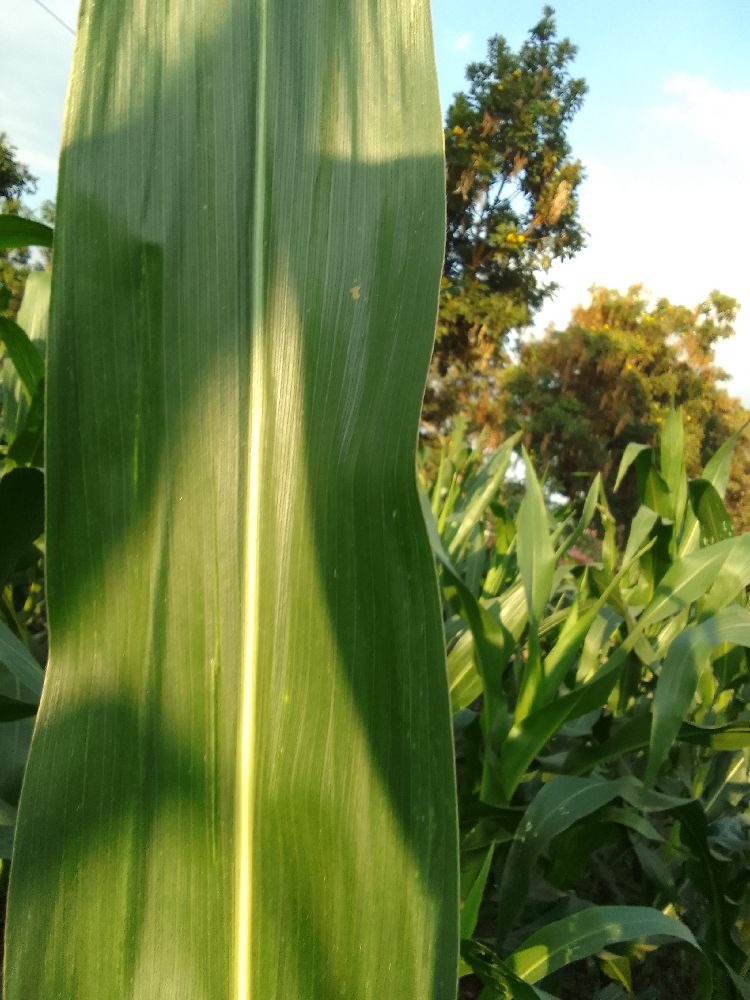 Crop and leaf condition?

maize, healthy
